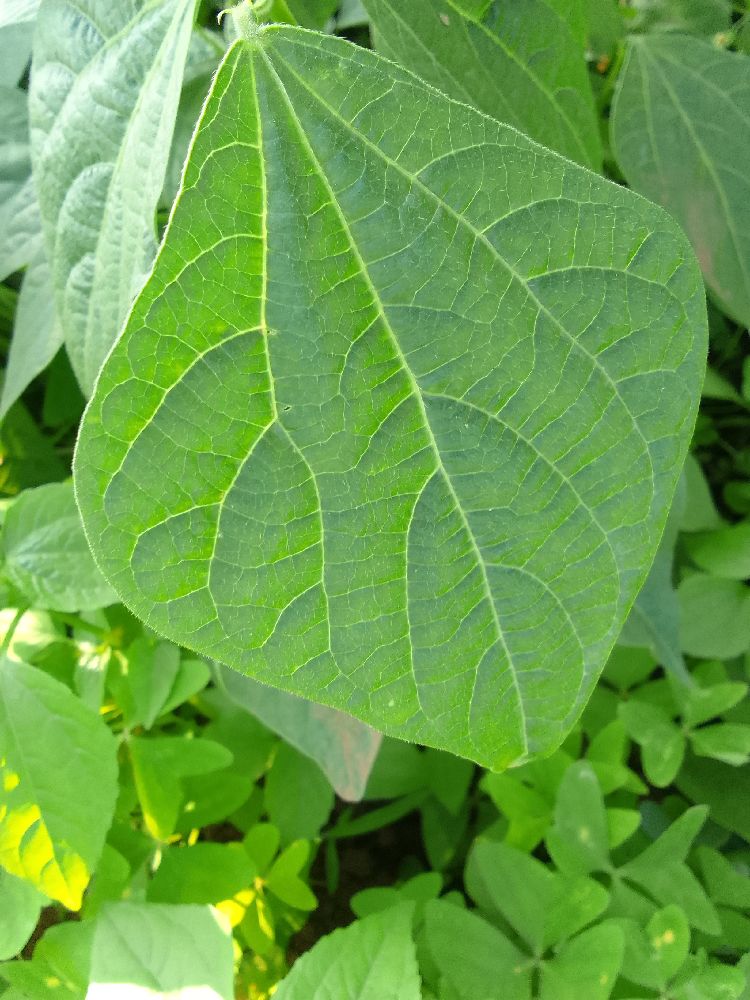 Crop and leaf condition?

common bean, healthy
